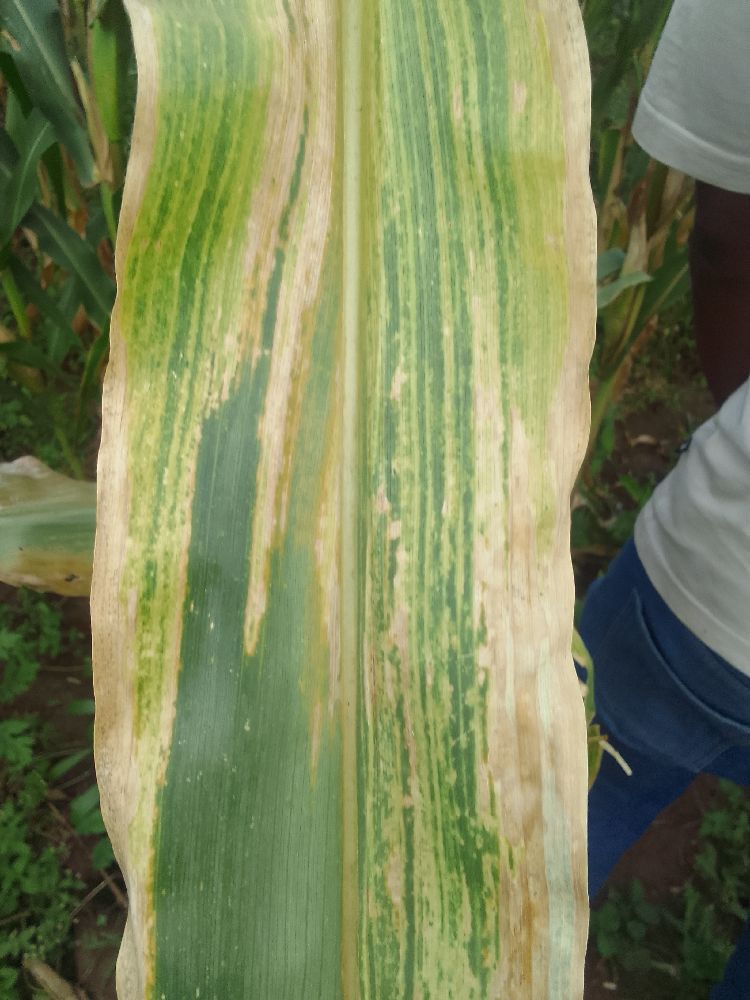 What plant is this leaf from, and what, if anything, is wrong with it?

maize, maize lethal necrosis
